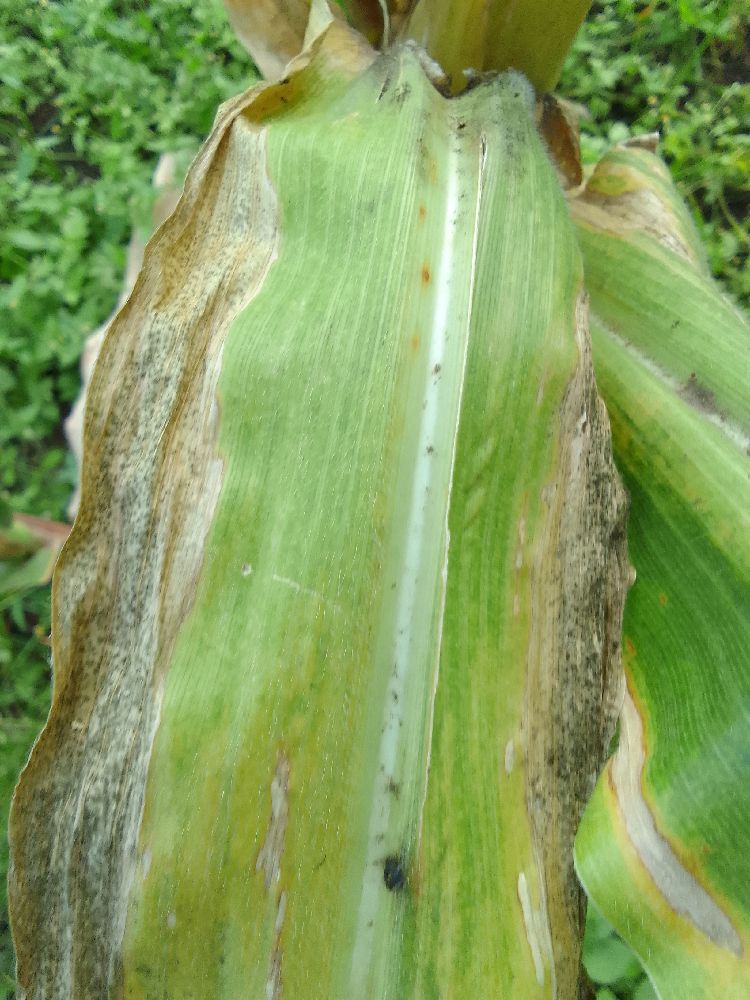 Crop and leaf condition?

maize, maize lethal necrosis
